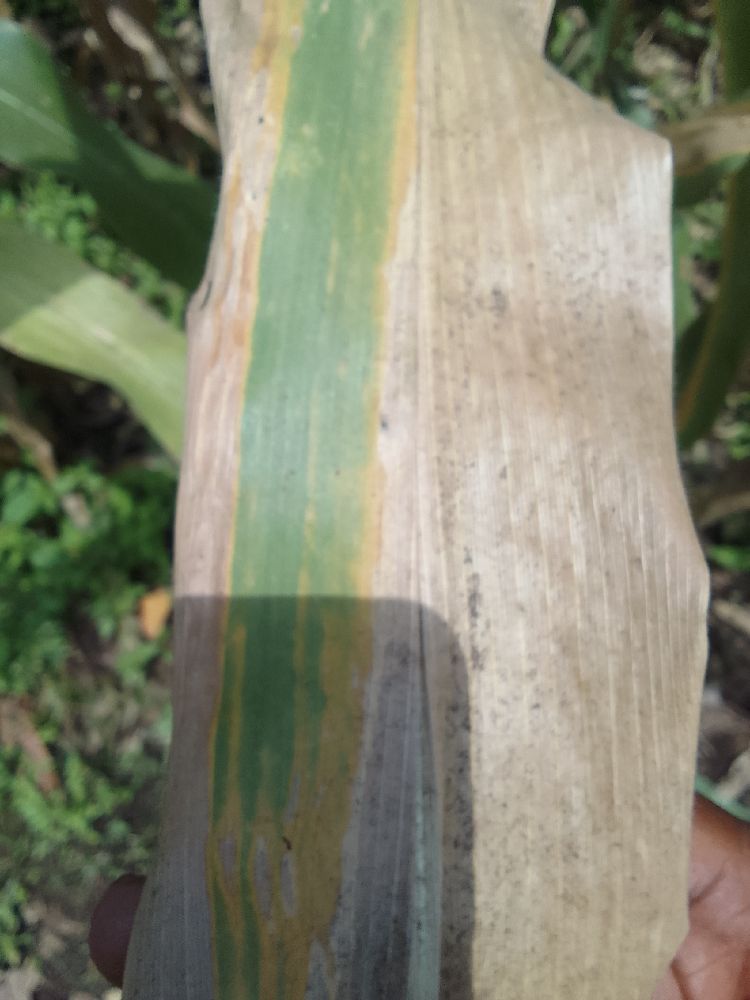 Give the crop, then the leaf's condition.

maize, maize lethal necrosis
